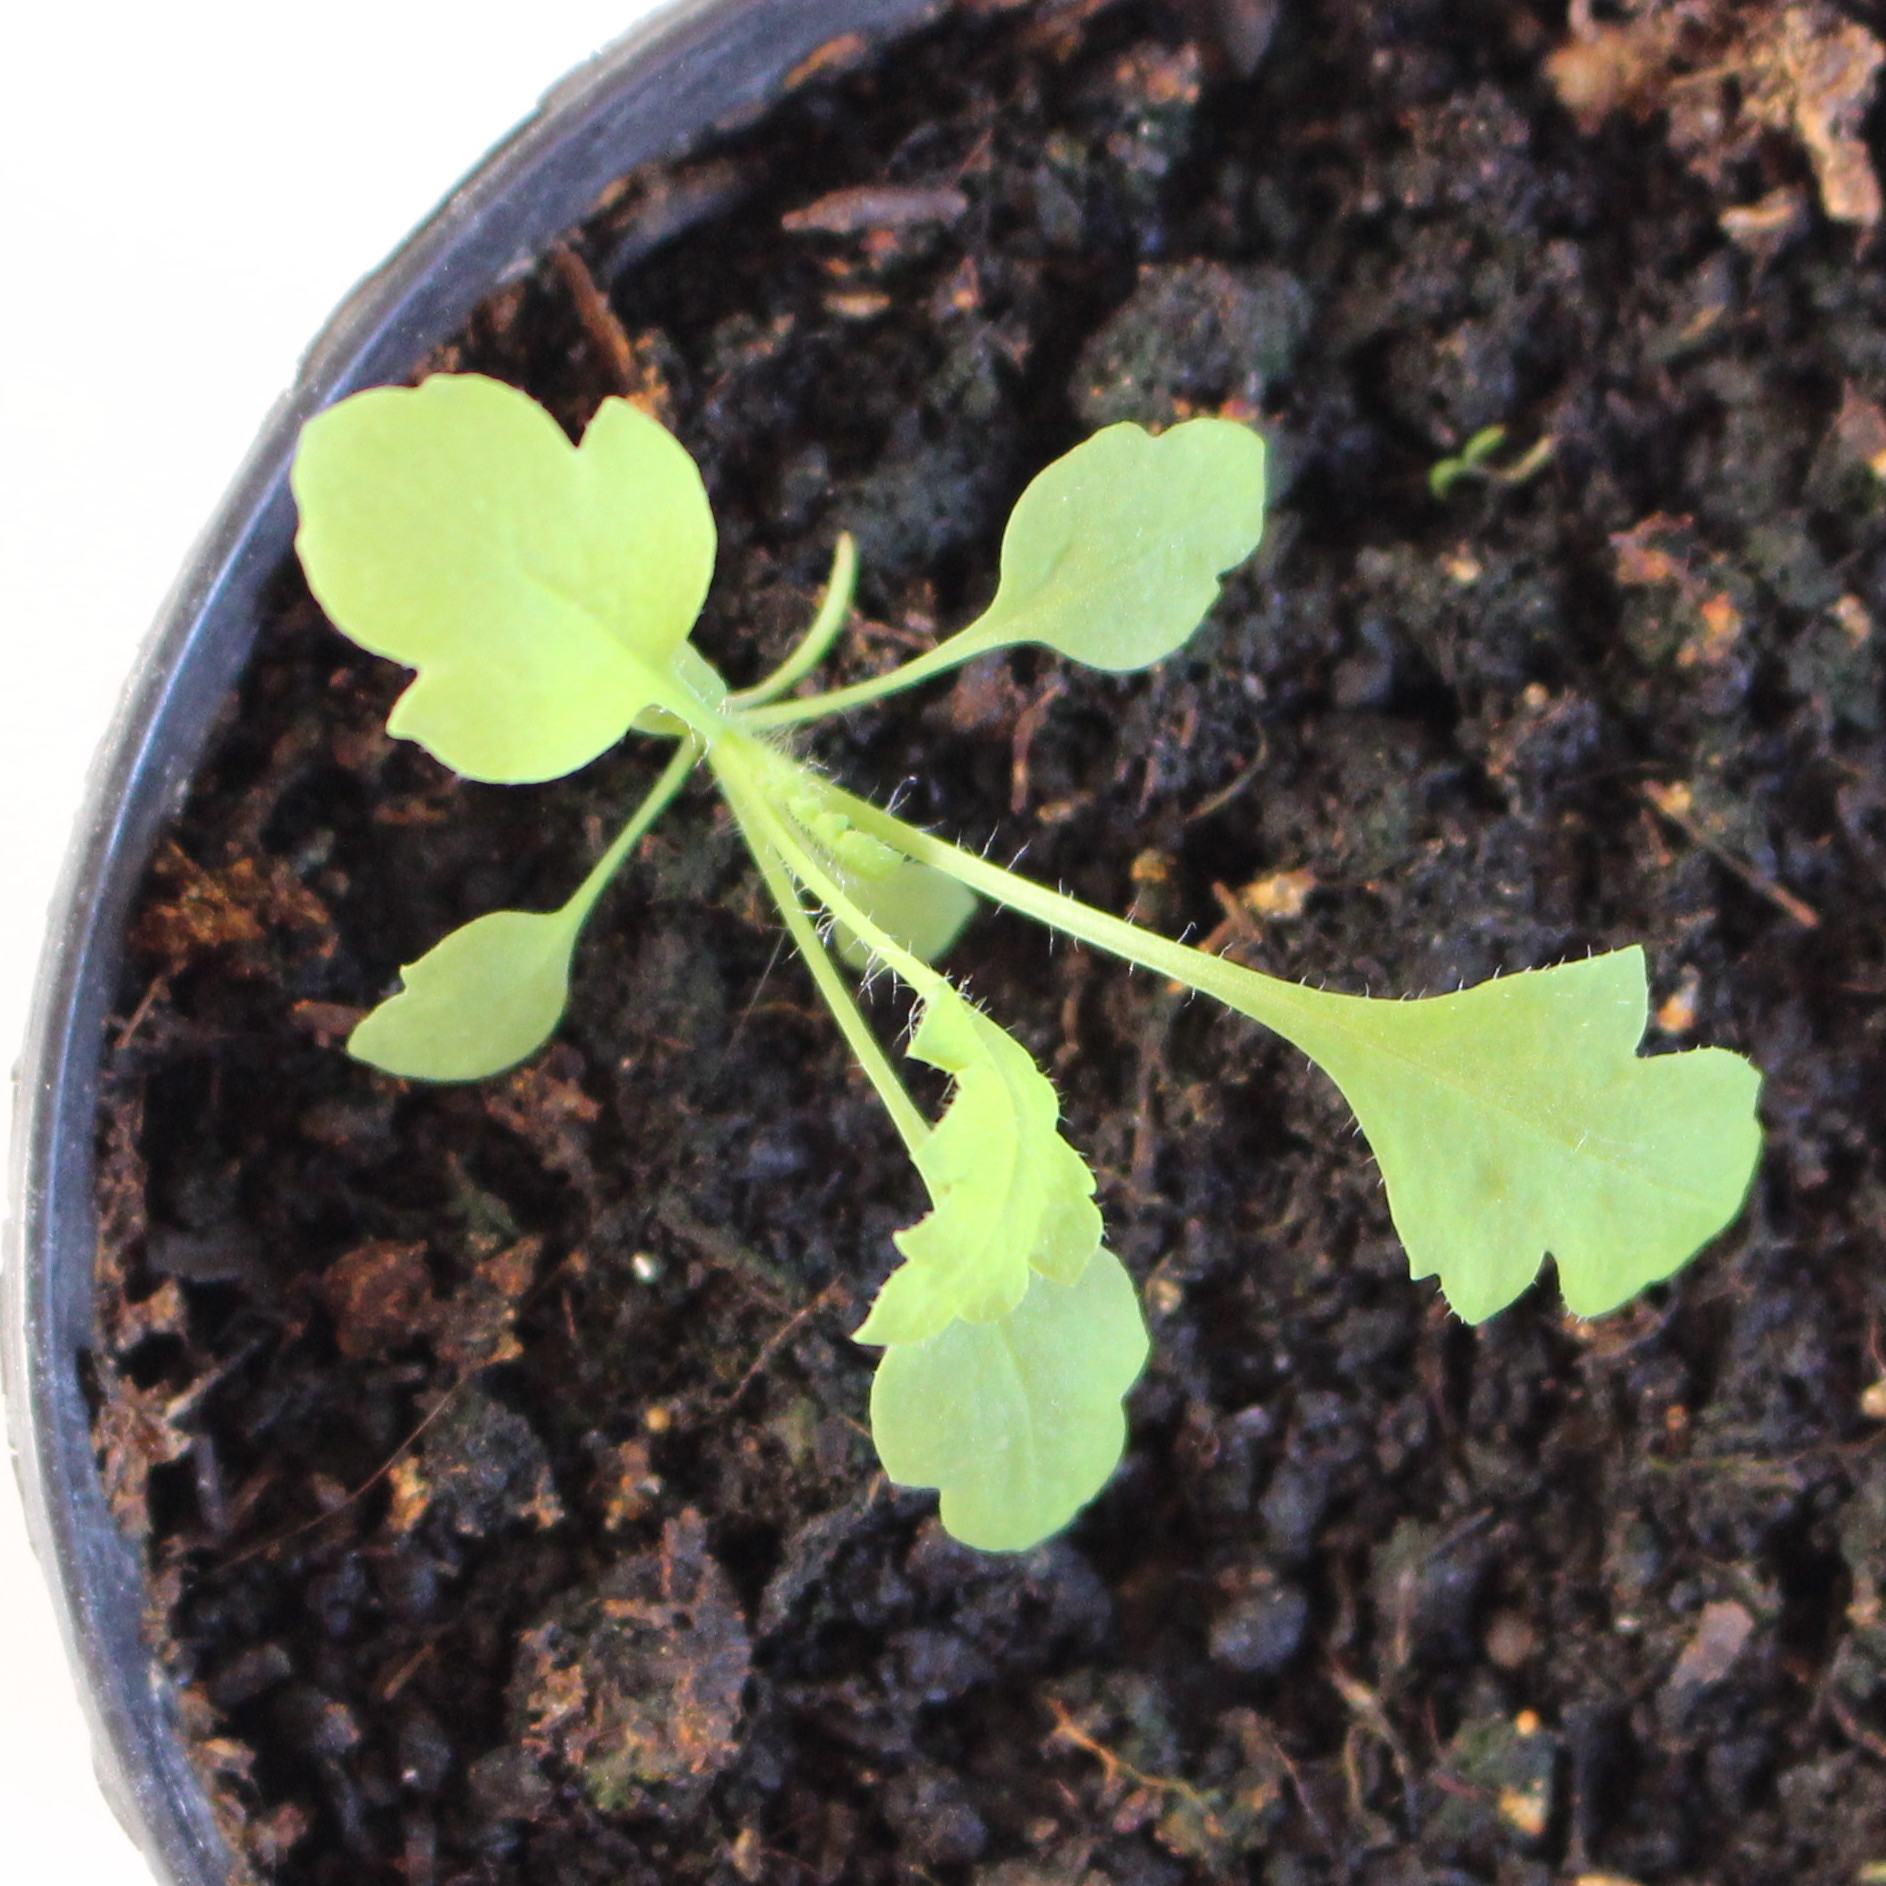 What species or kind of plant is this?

Papaver rhoeas
